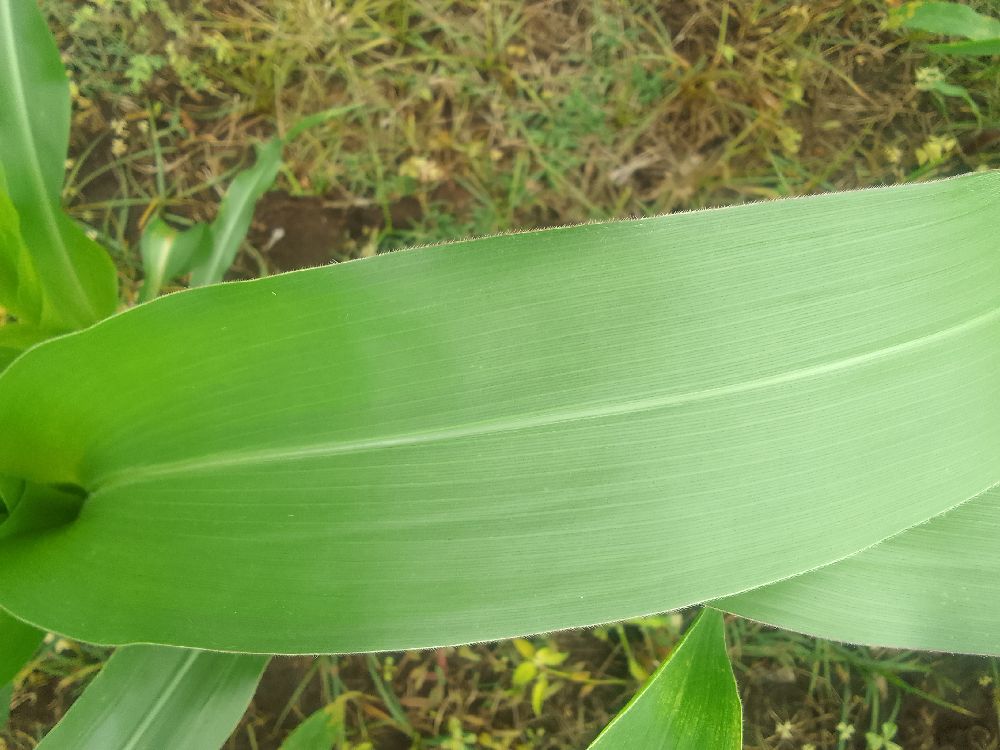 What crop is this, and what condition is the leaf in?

maize, healthy
